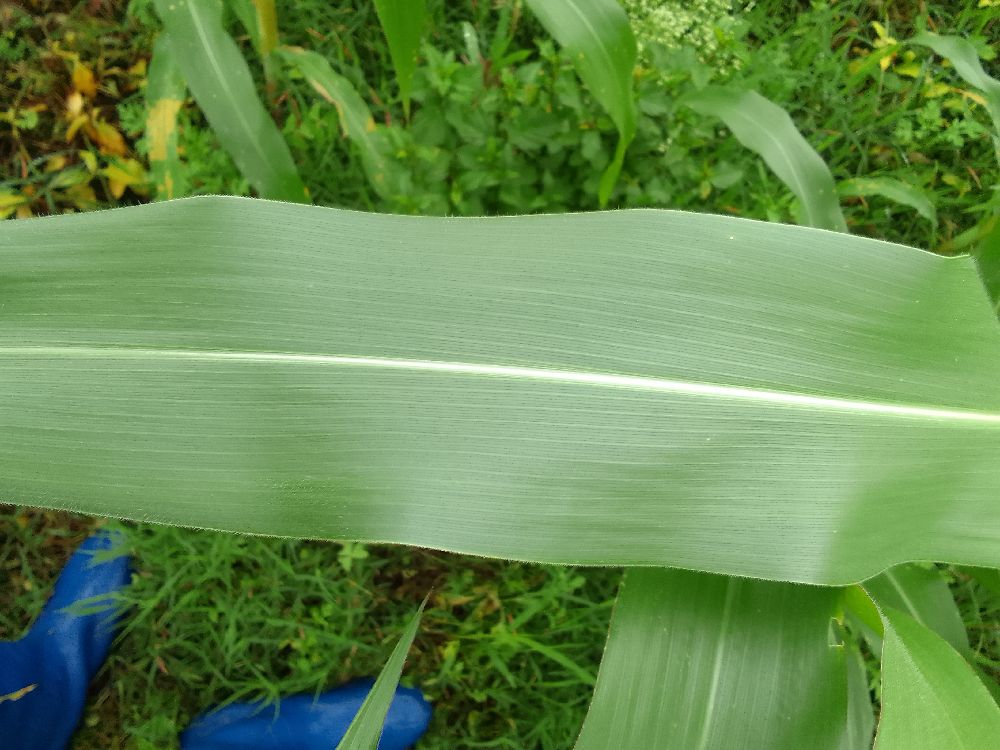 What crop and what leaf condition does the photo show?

maize, healthy
